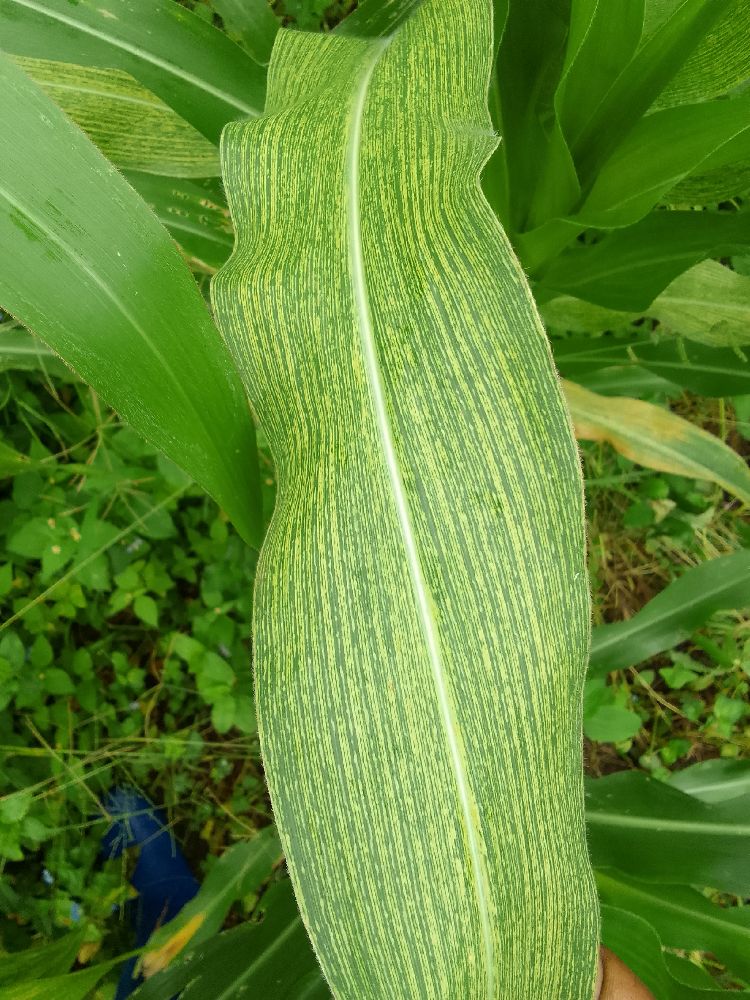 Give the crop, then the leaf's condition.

maize, maize streak virus
